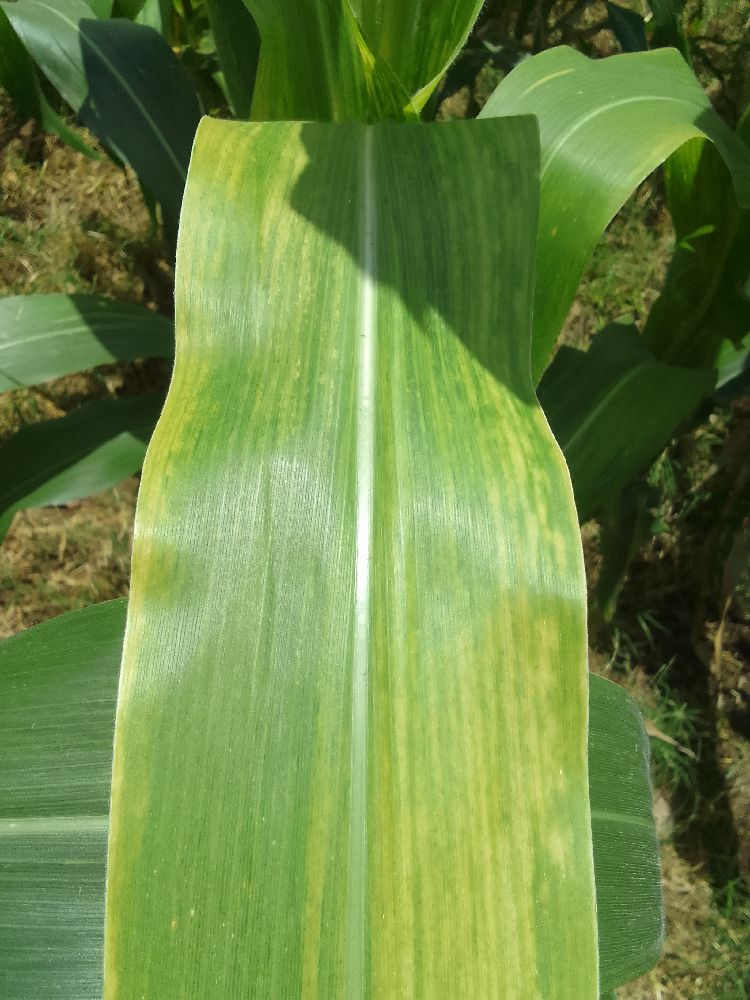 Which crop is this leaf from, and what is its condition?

maize, maize lethal necrosis
